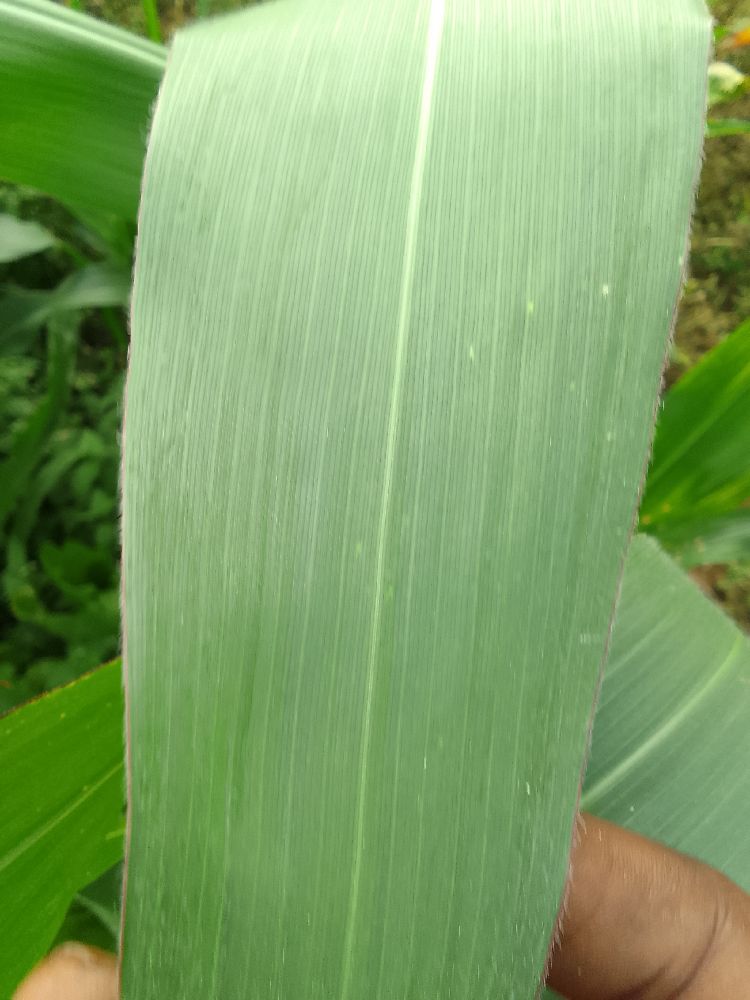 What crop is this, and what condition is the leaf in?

maize, healthy
